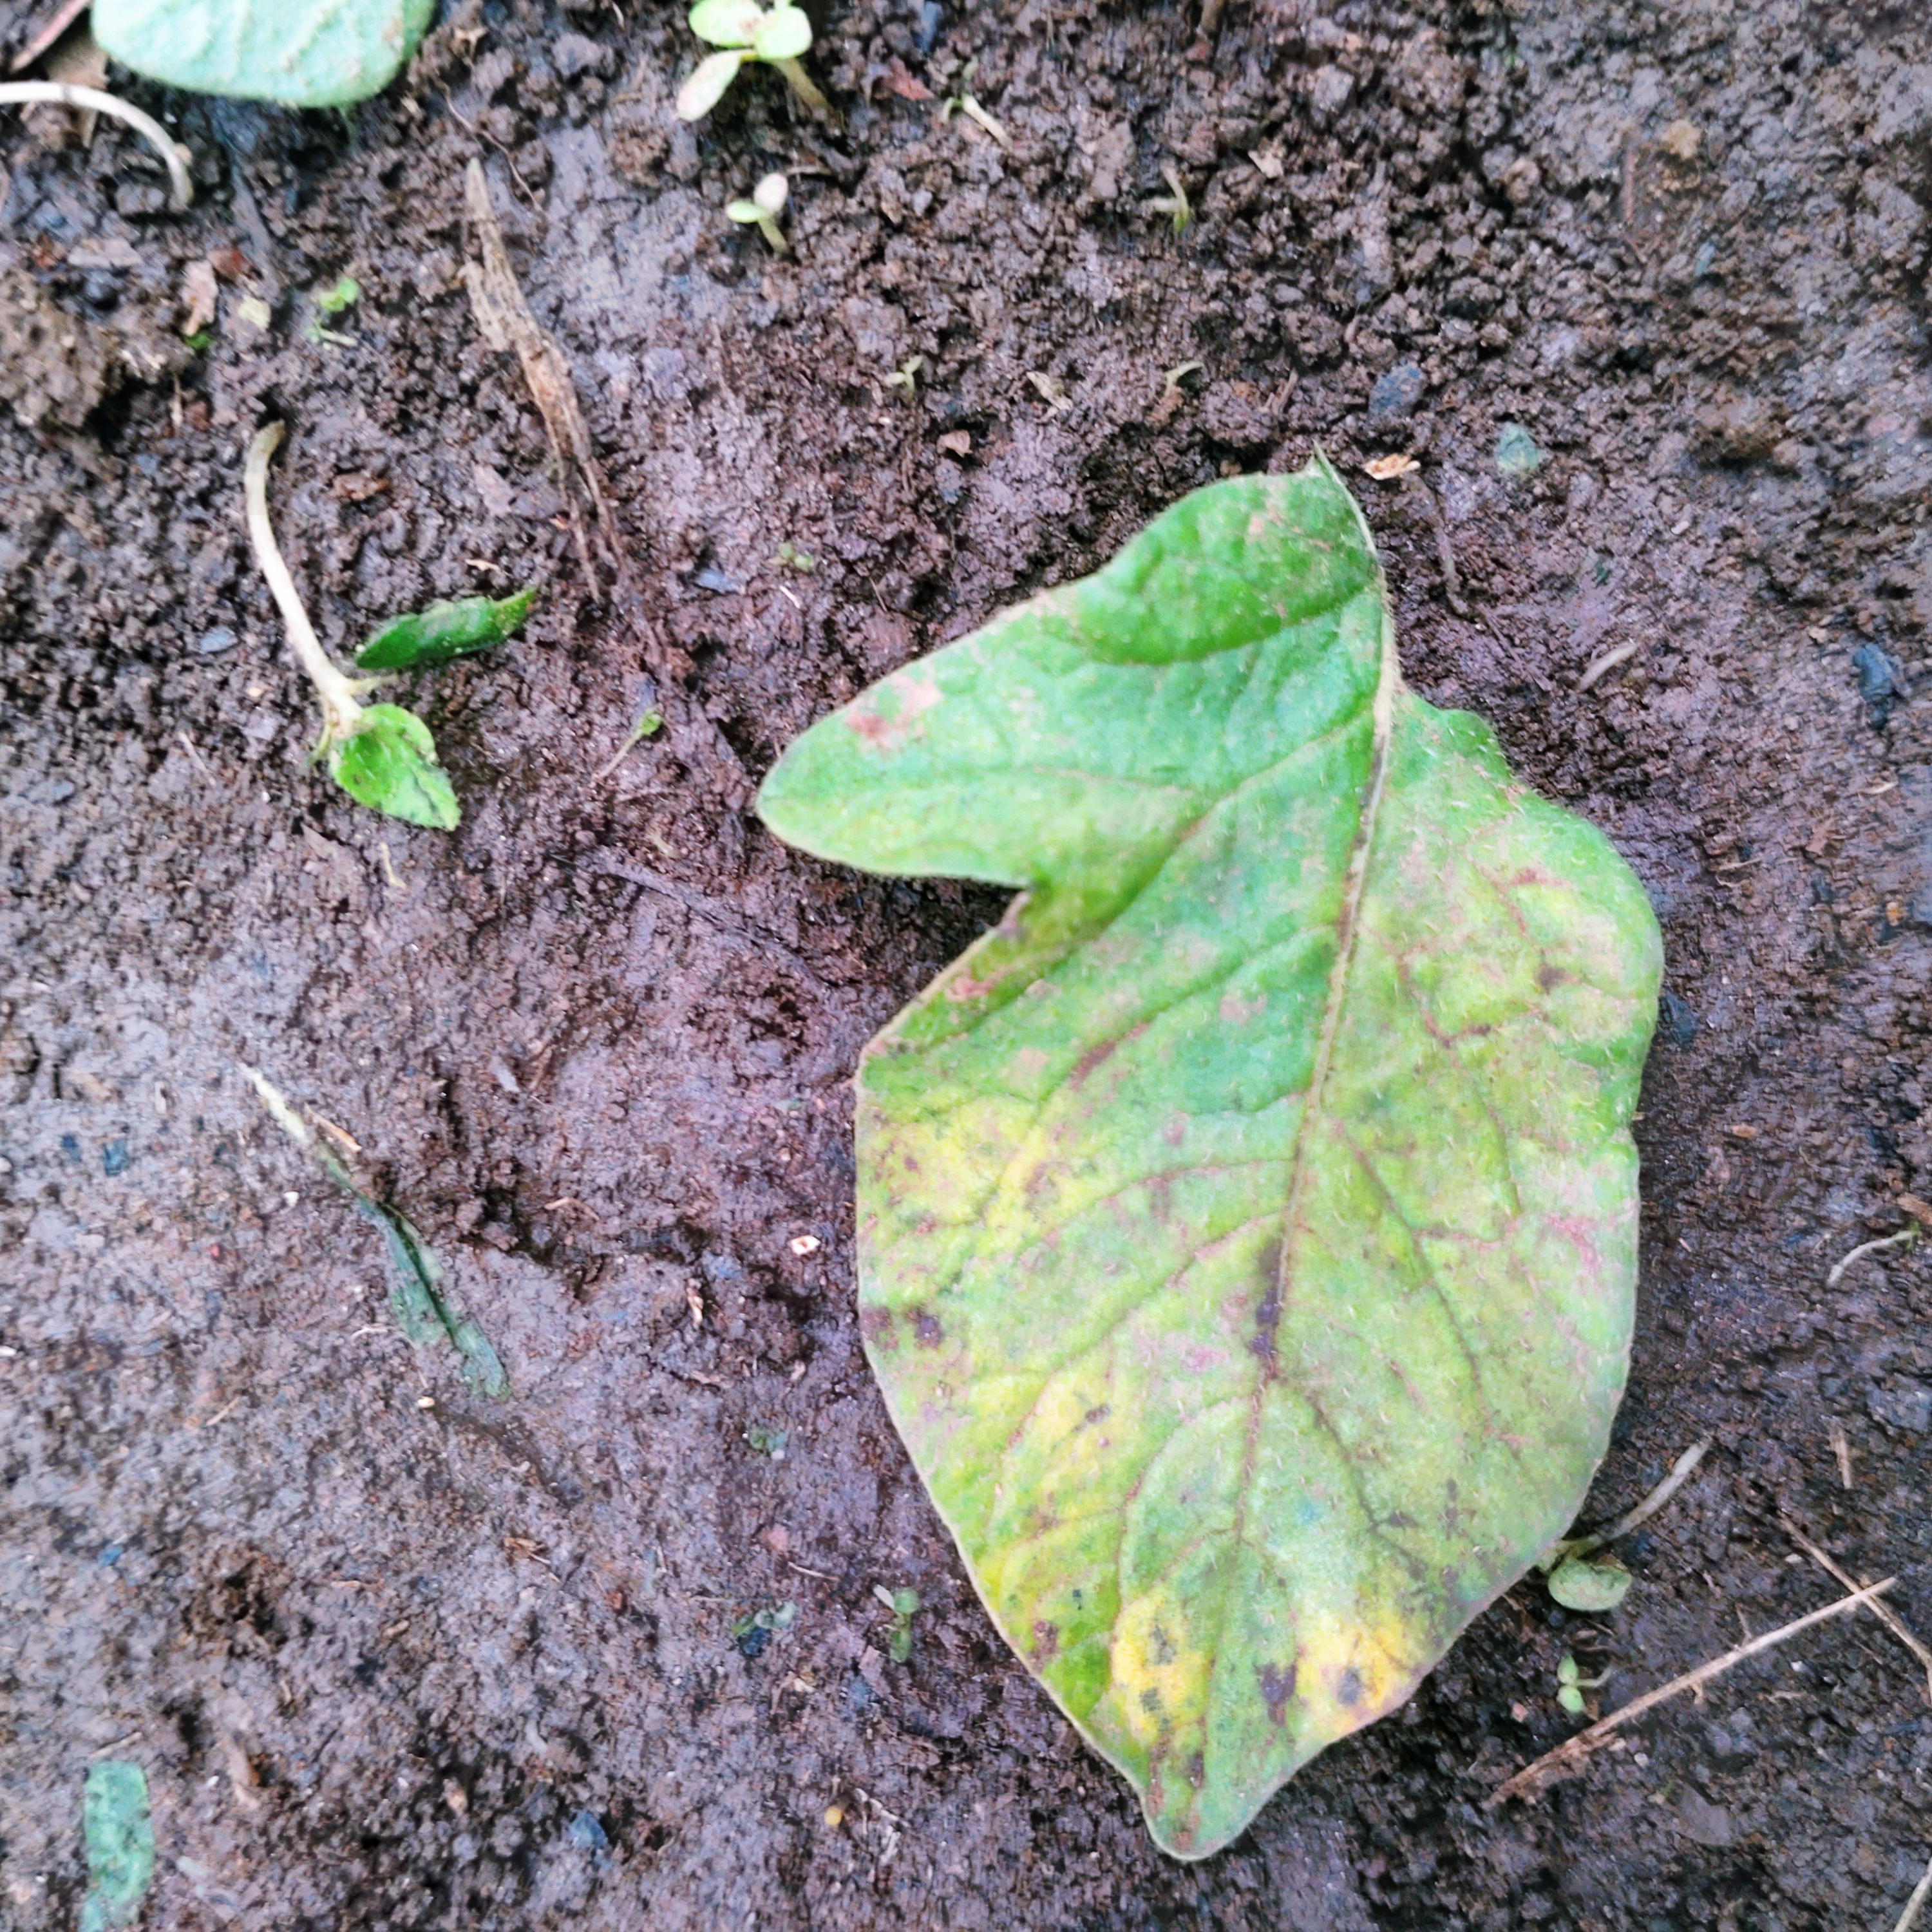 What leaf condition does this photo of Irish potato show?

late blight
